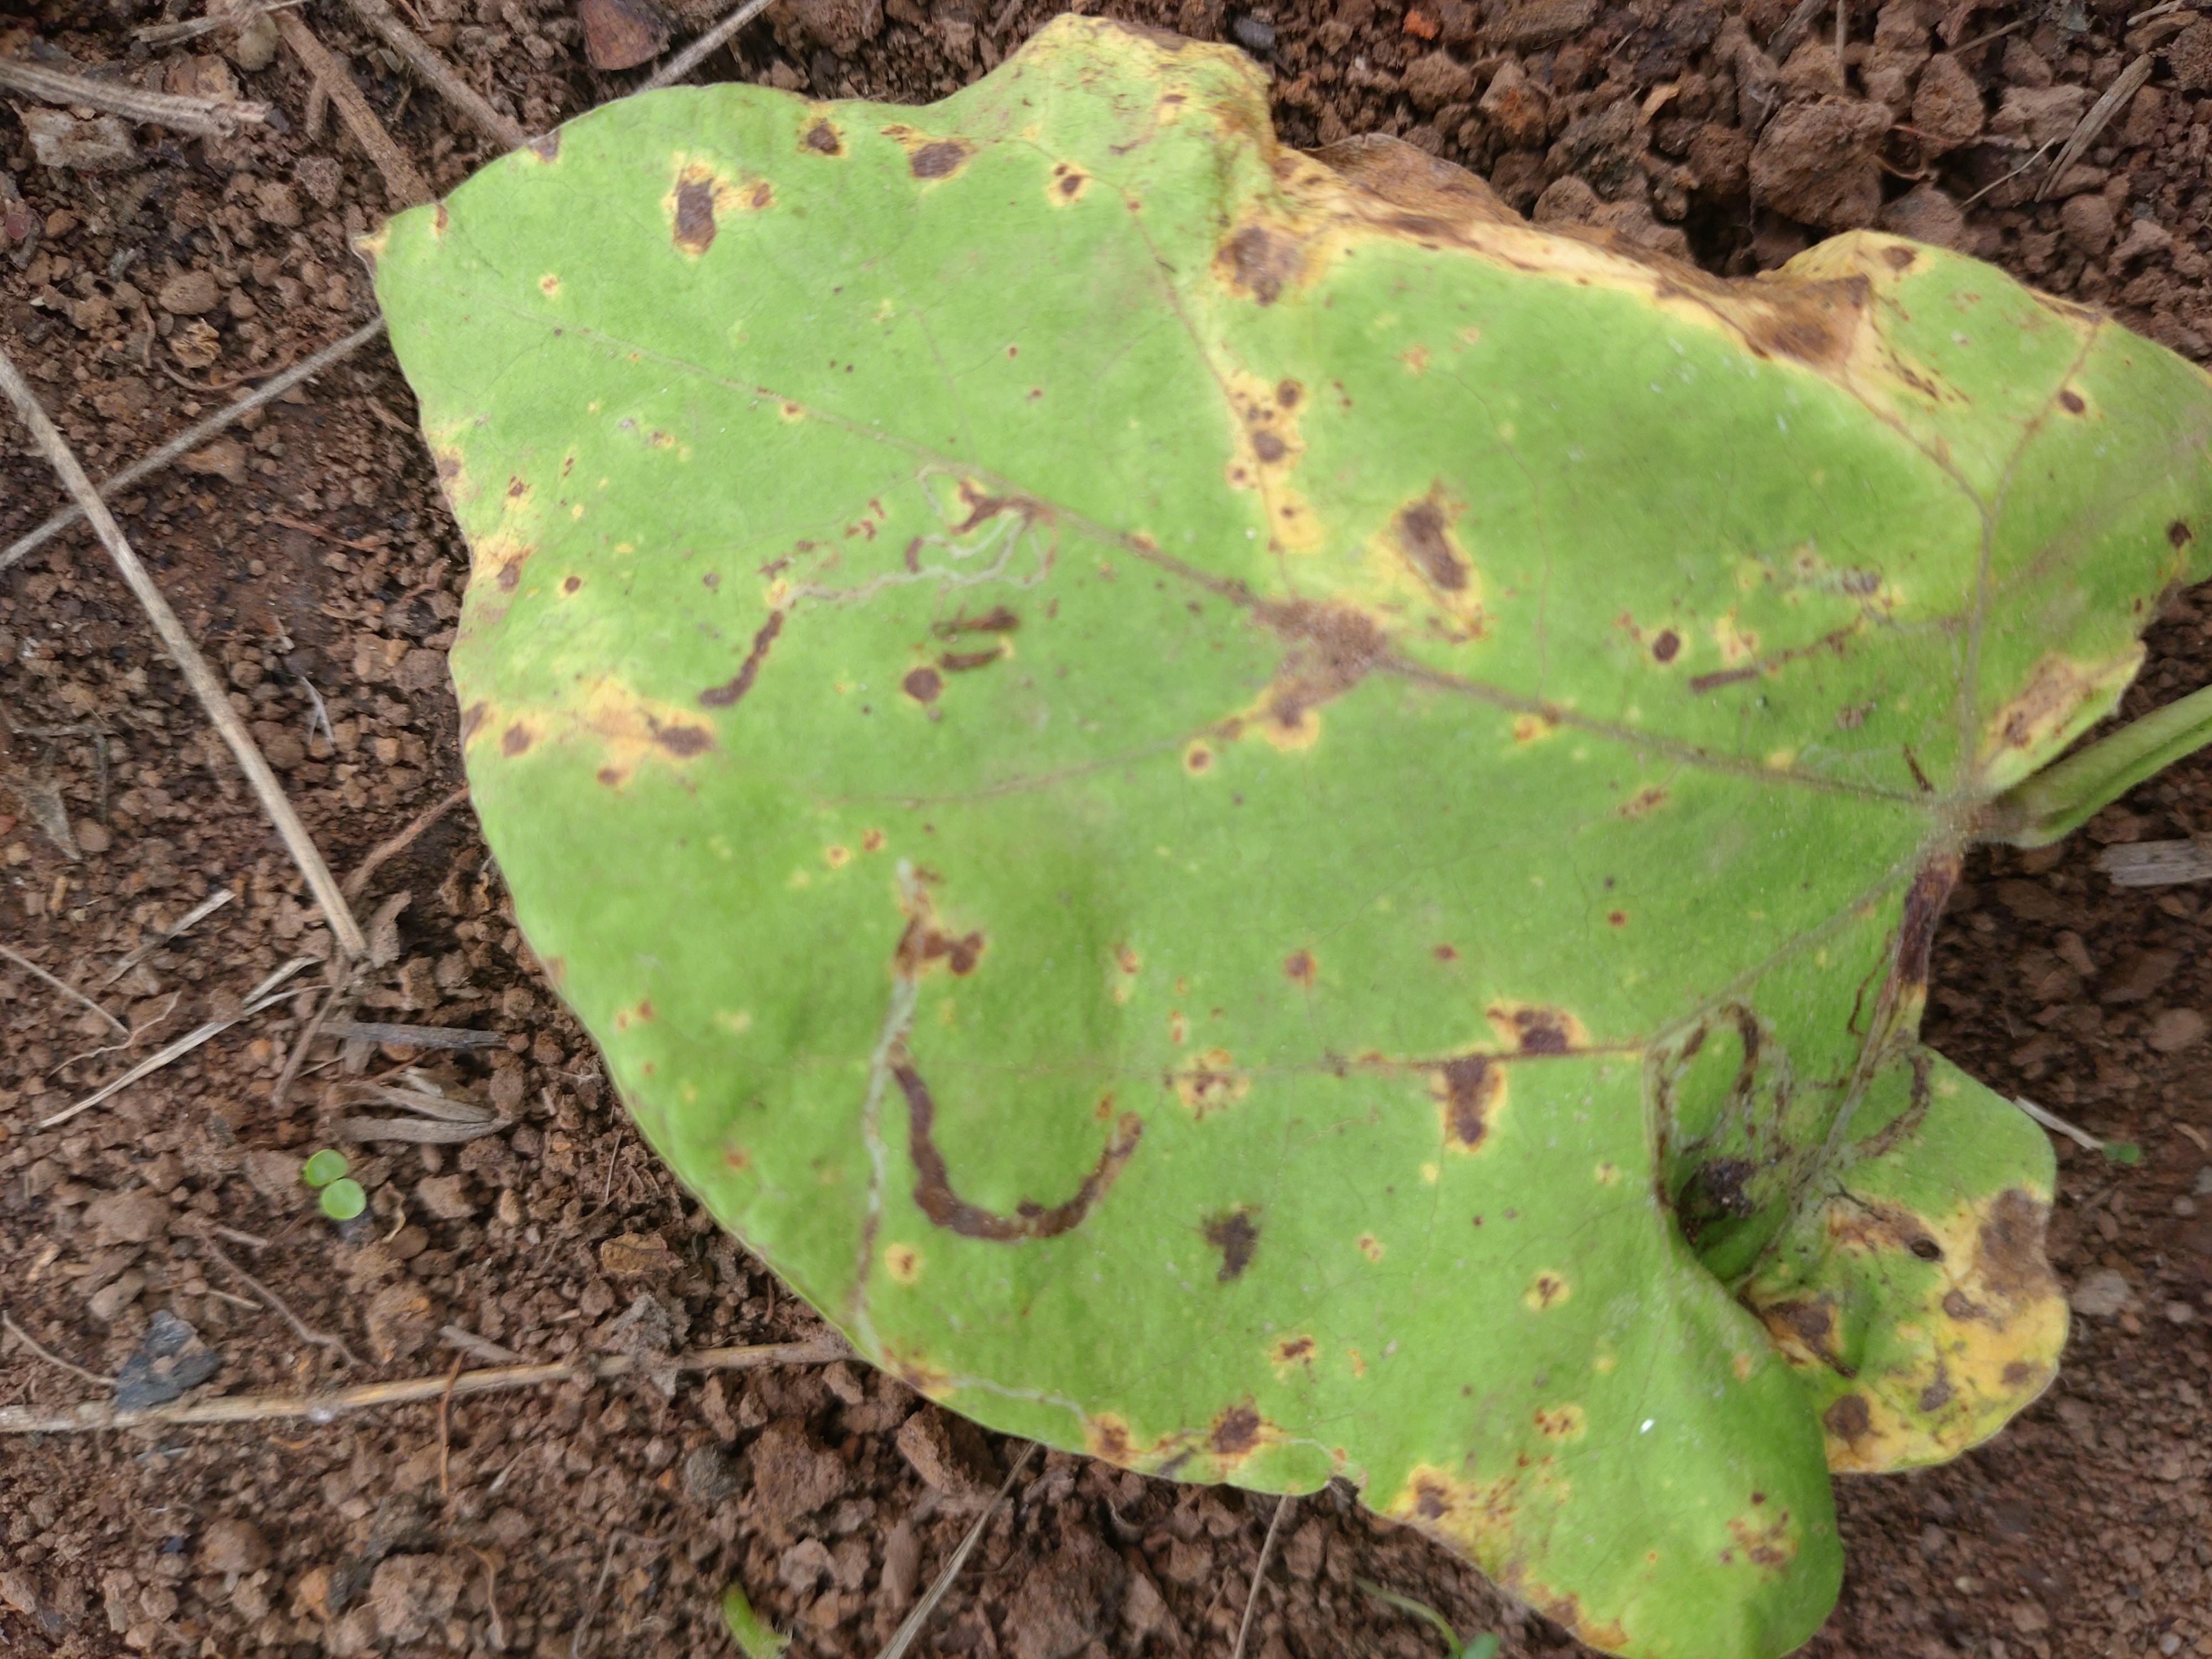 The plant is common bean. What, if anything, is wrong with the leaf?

rust
